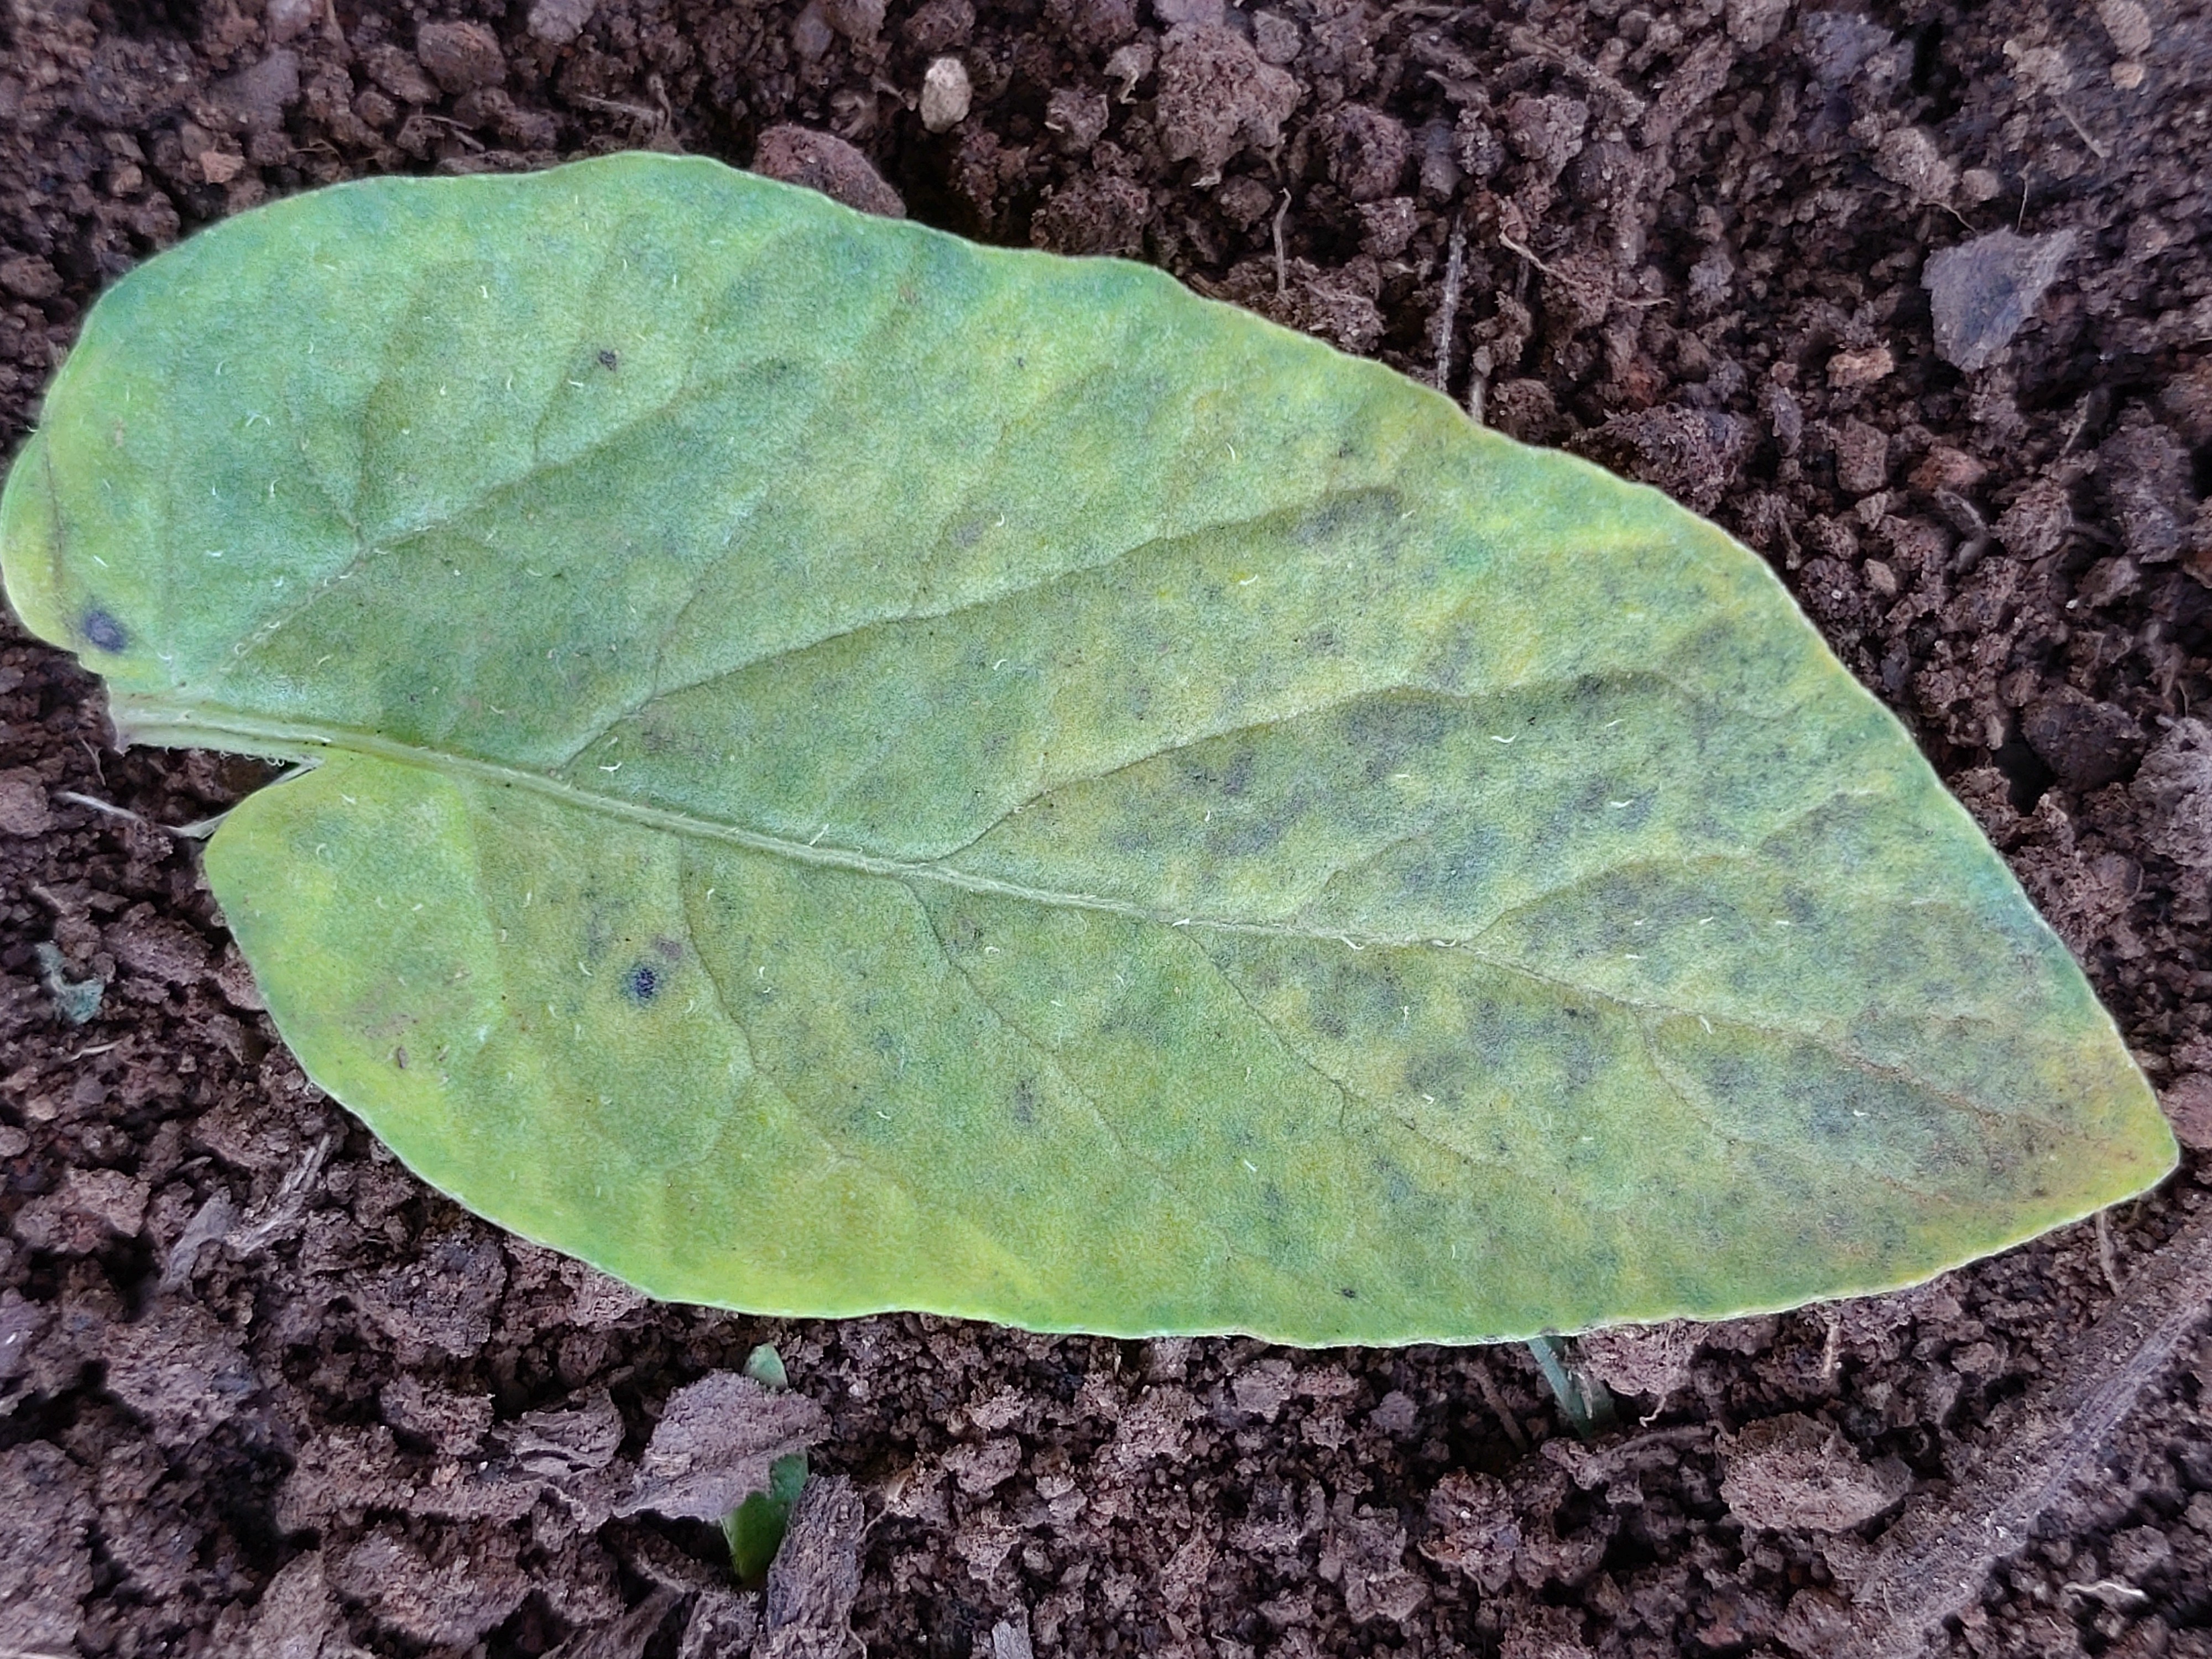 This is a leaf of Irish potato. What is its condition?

late blight
